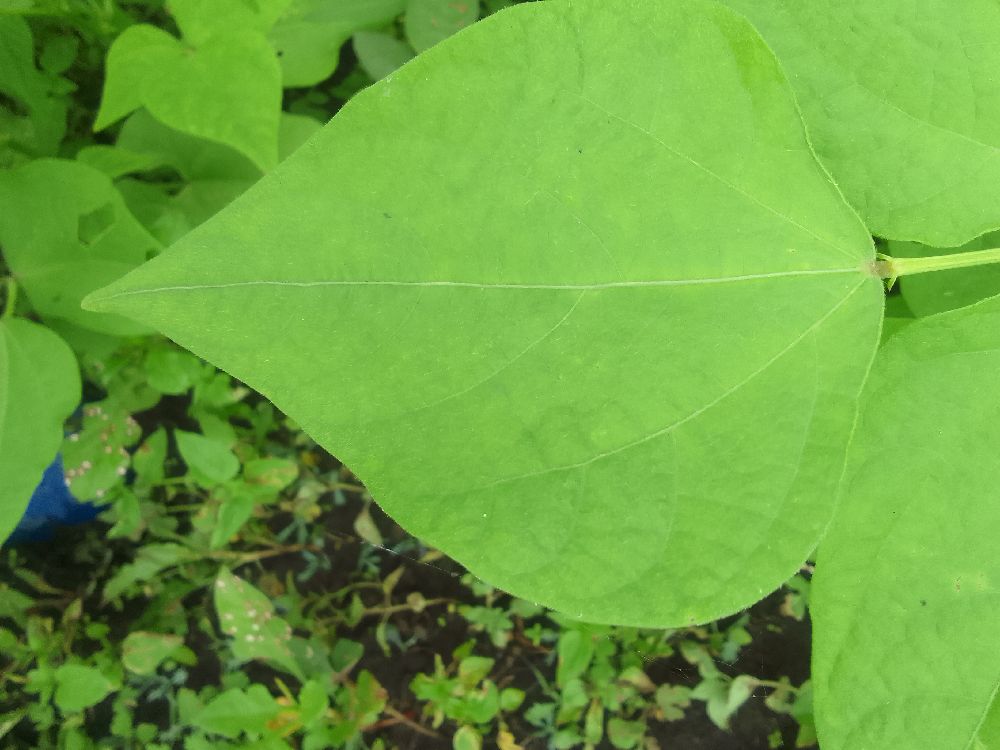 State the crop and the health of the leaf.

common bean, healthy
